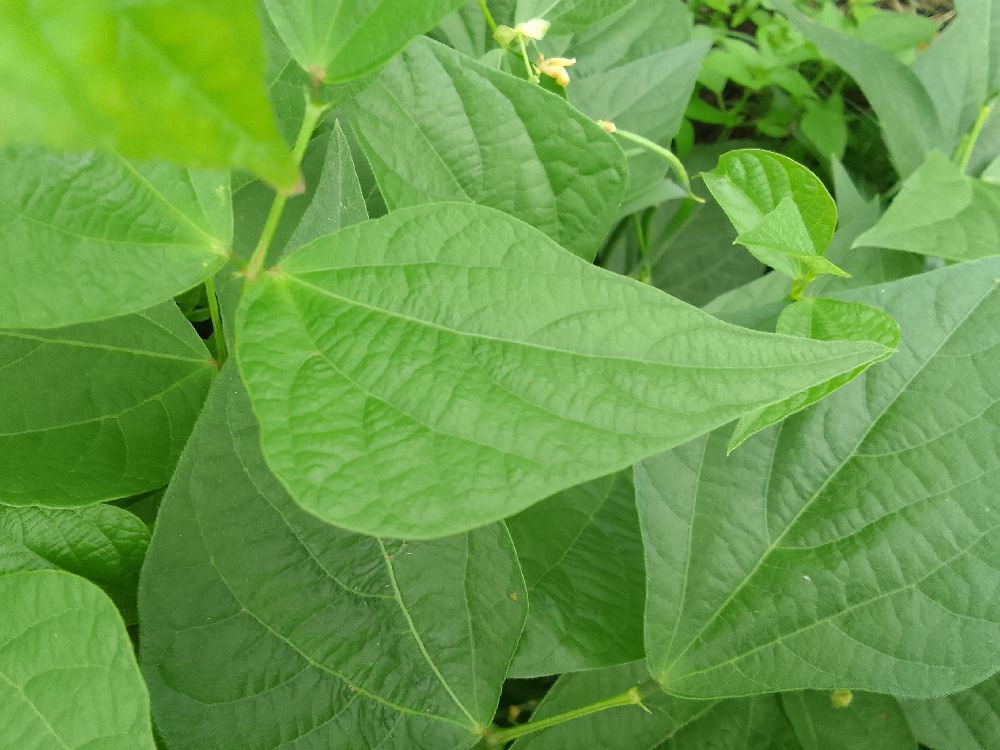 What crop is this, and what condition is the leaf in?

common bean, healthy
